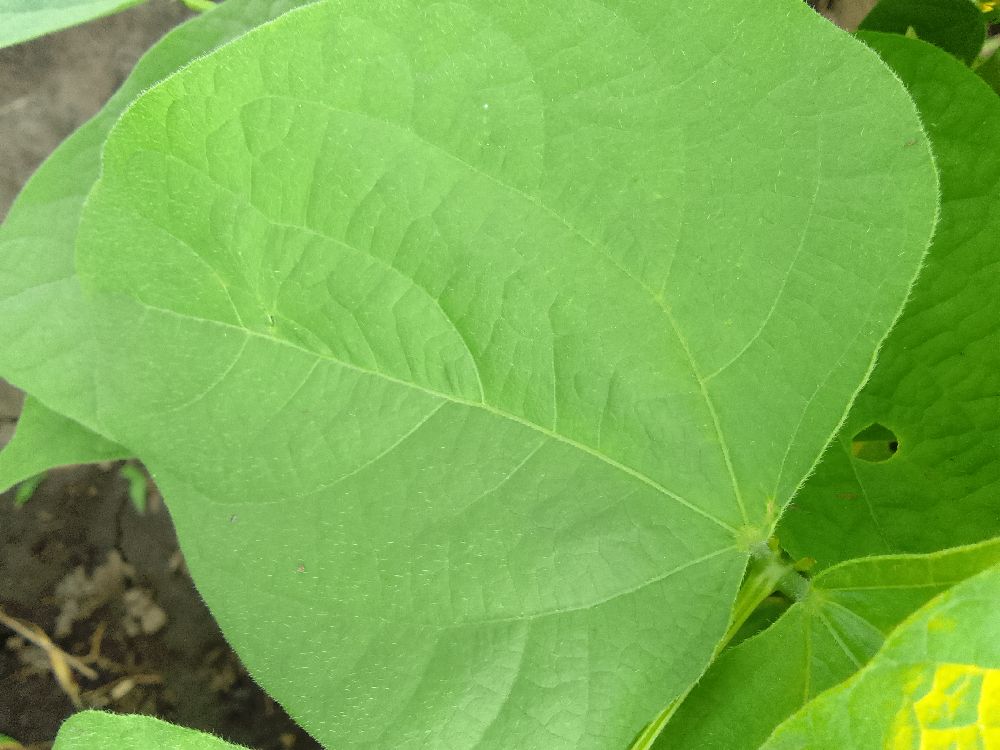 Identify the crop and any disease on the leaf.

common bean, healthy
